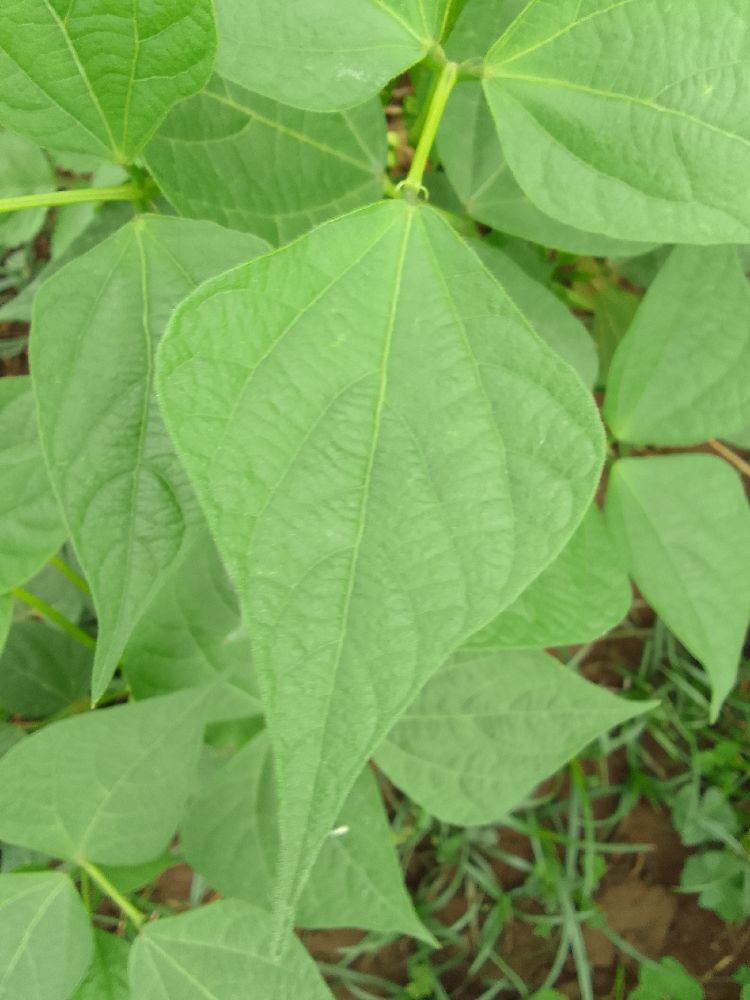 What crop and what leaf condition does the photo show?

common bean, healthy
